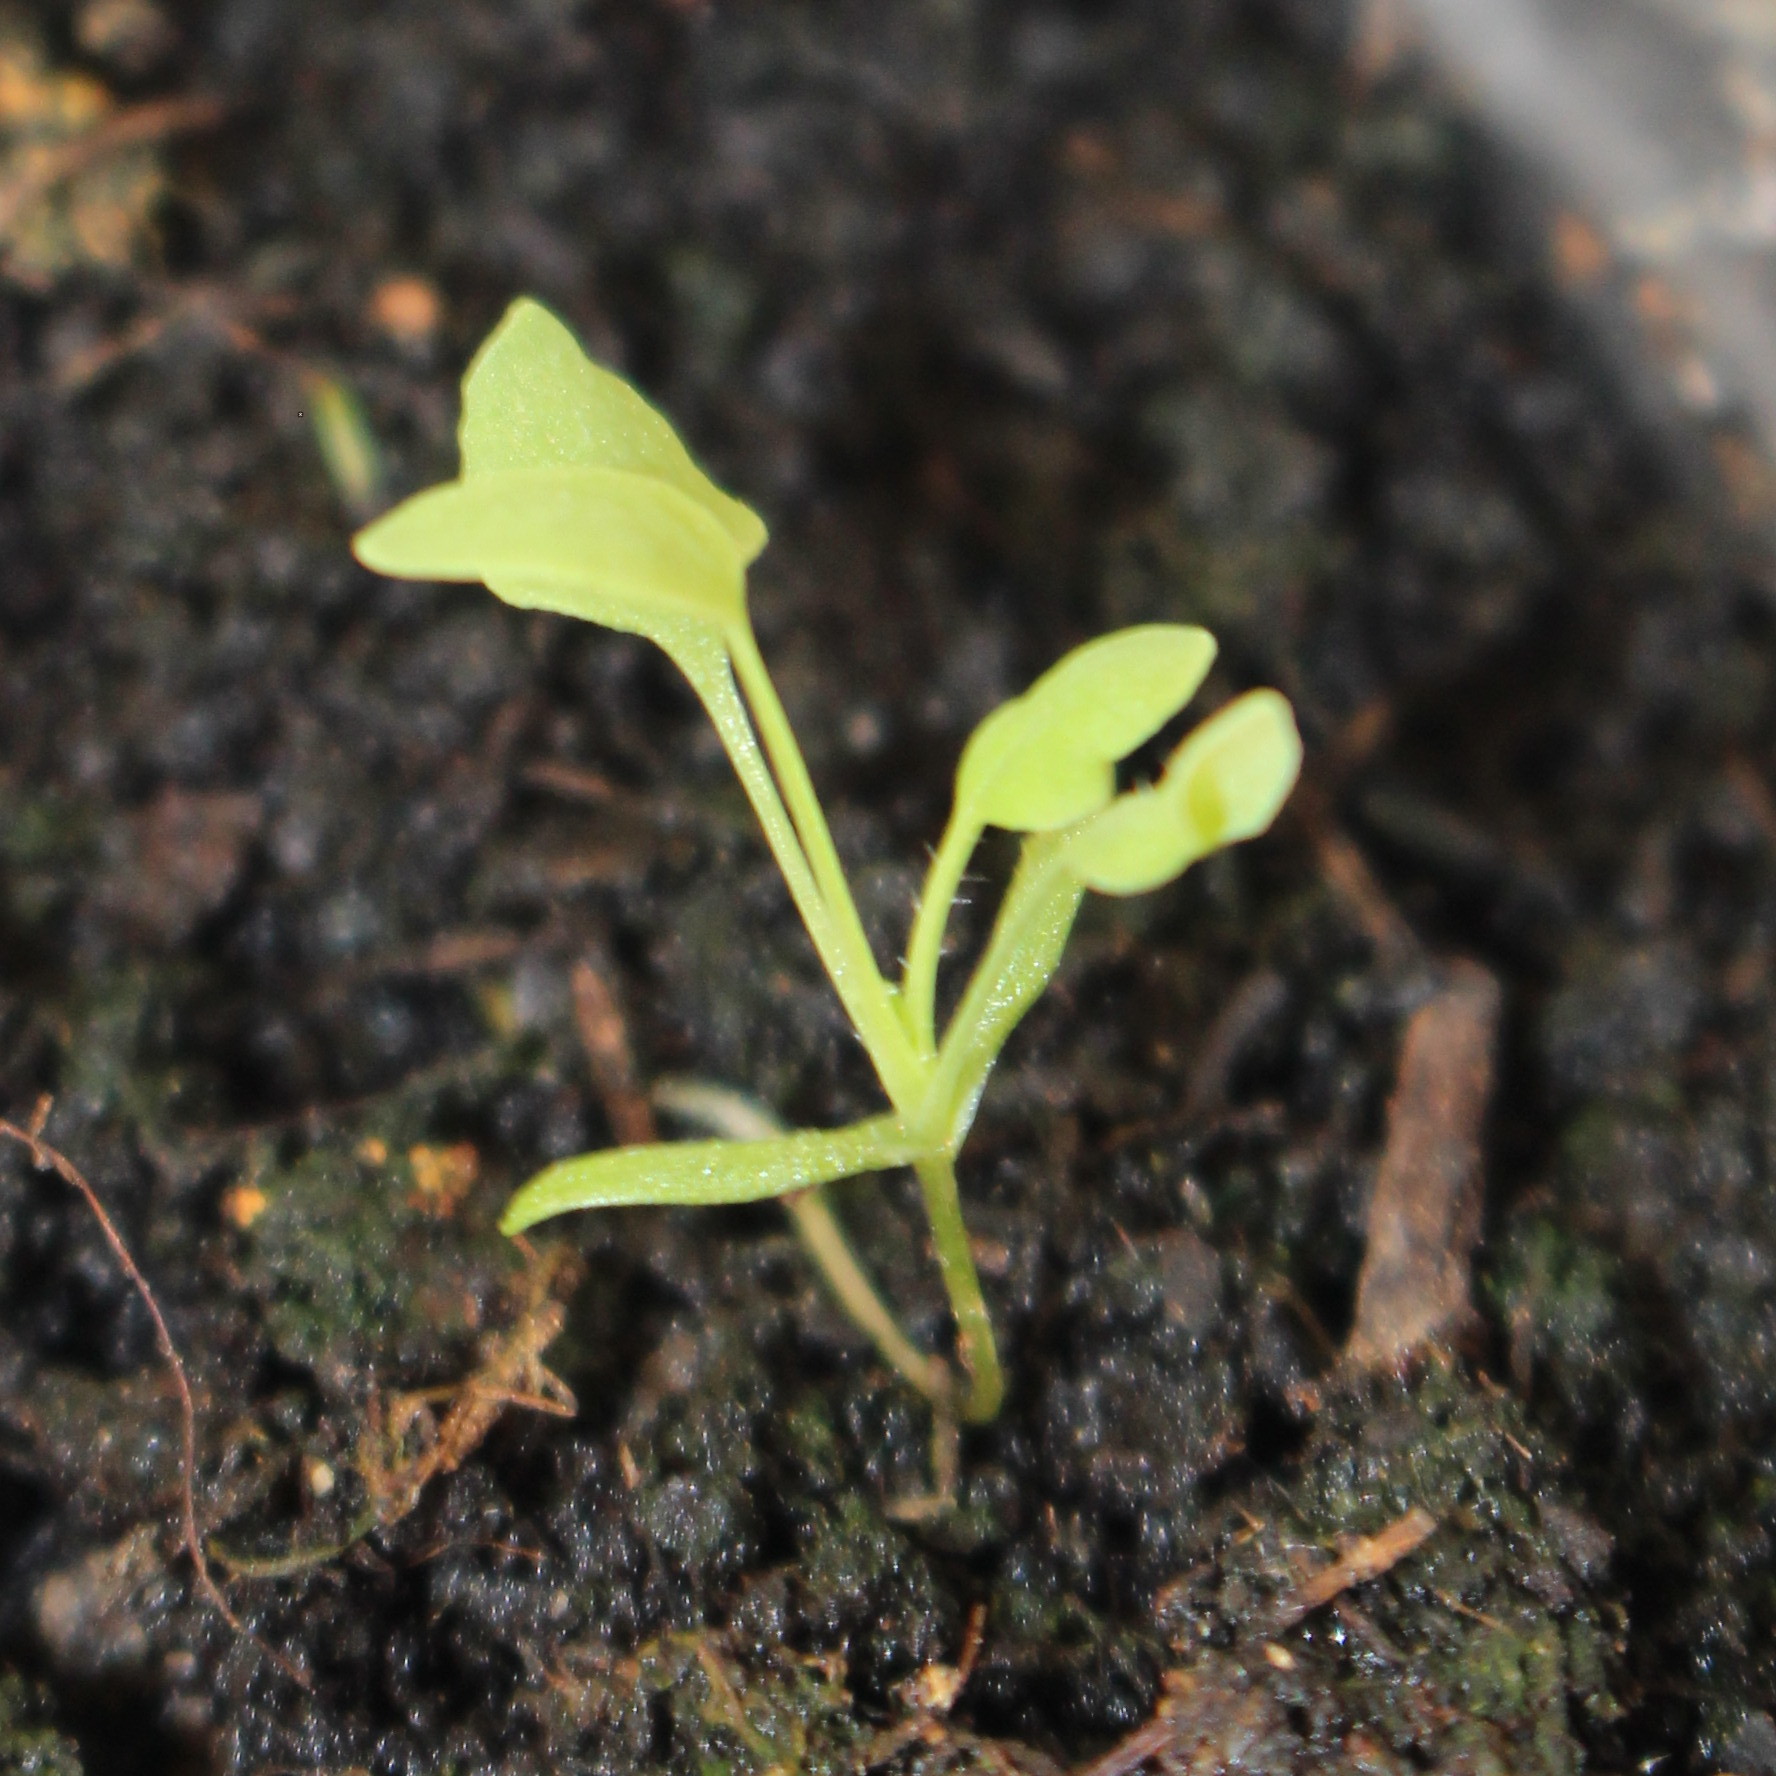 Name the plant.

Papaver rhoeas
